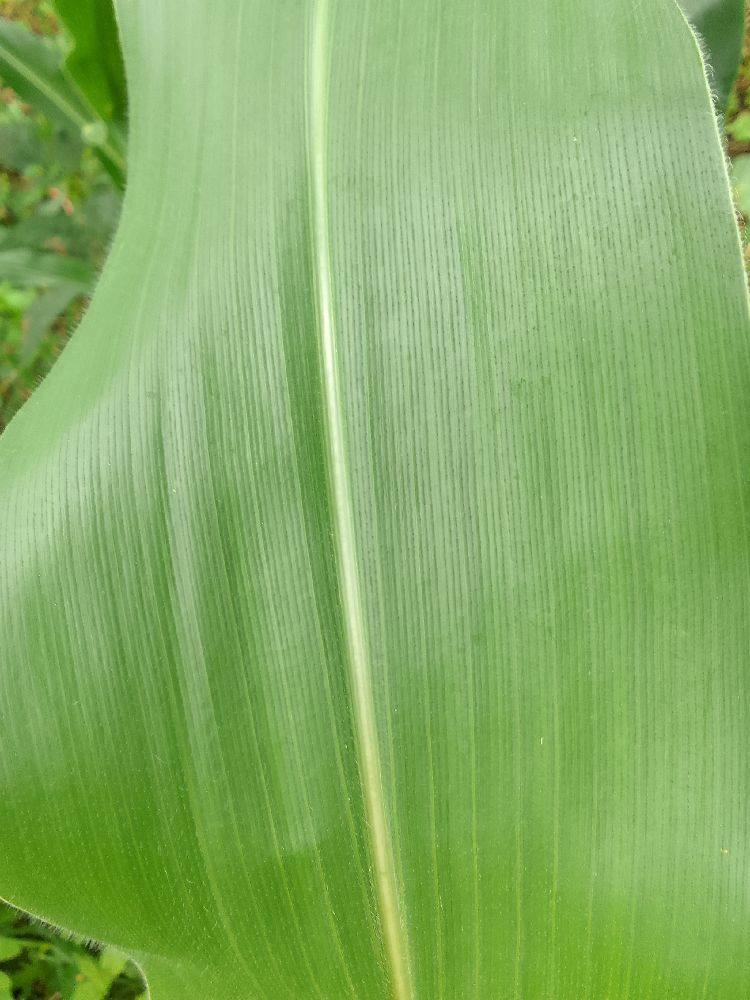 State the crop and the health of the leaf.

maize, healthy
